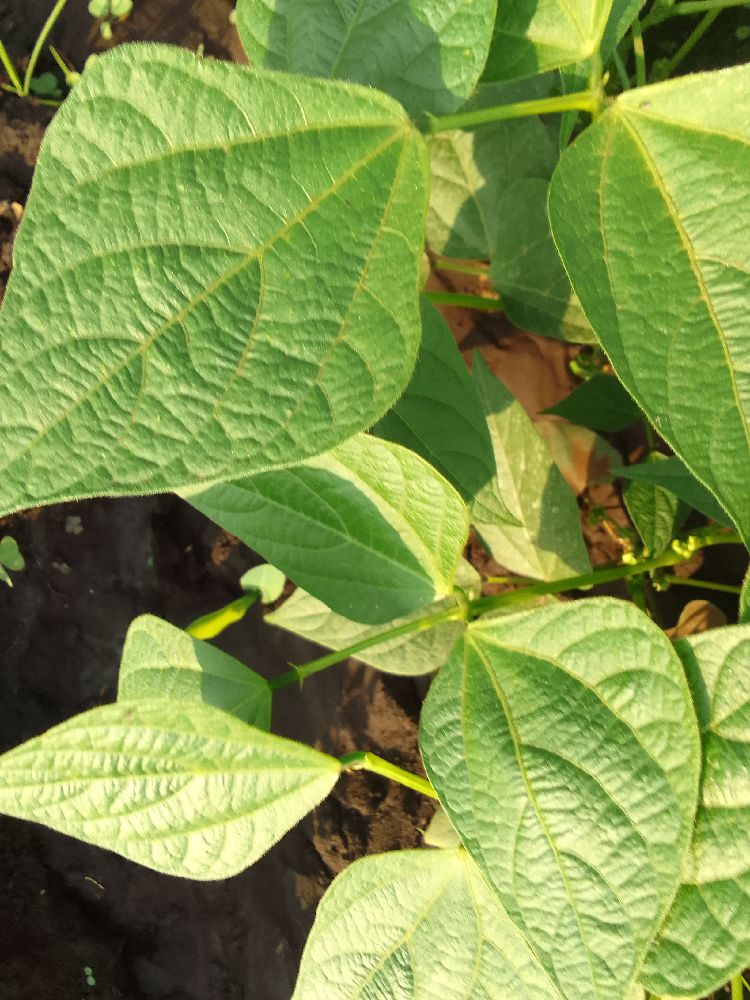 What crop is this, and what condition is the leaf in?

common bean, healthy
